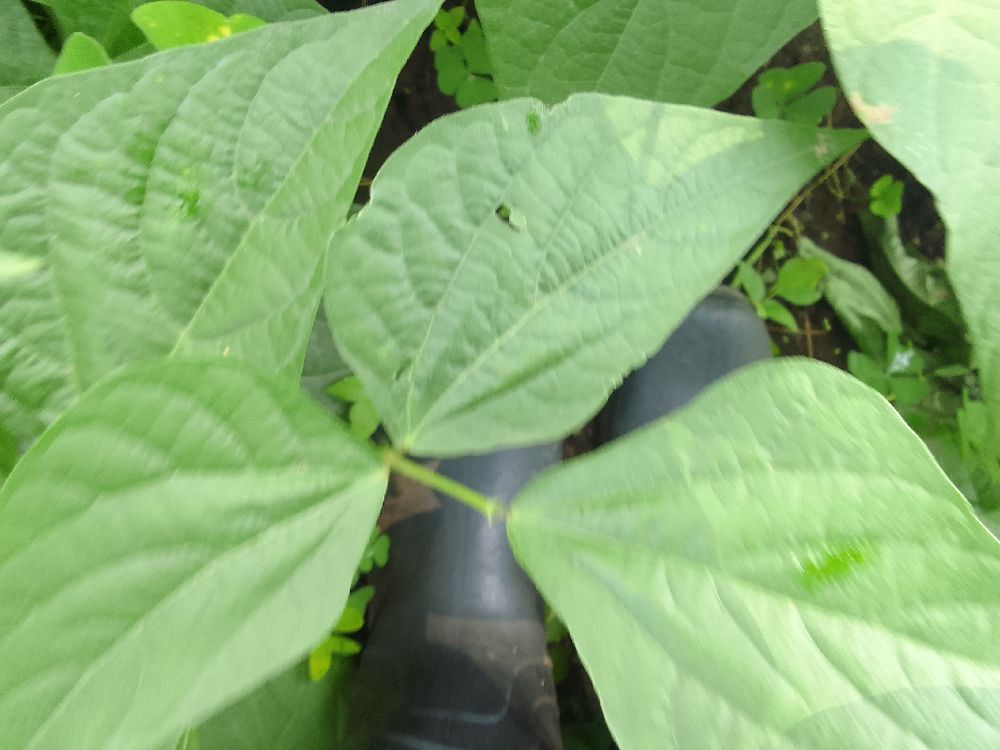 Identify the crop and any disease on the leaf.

common bean, healthy
